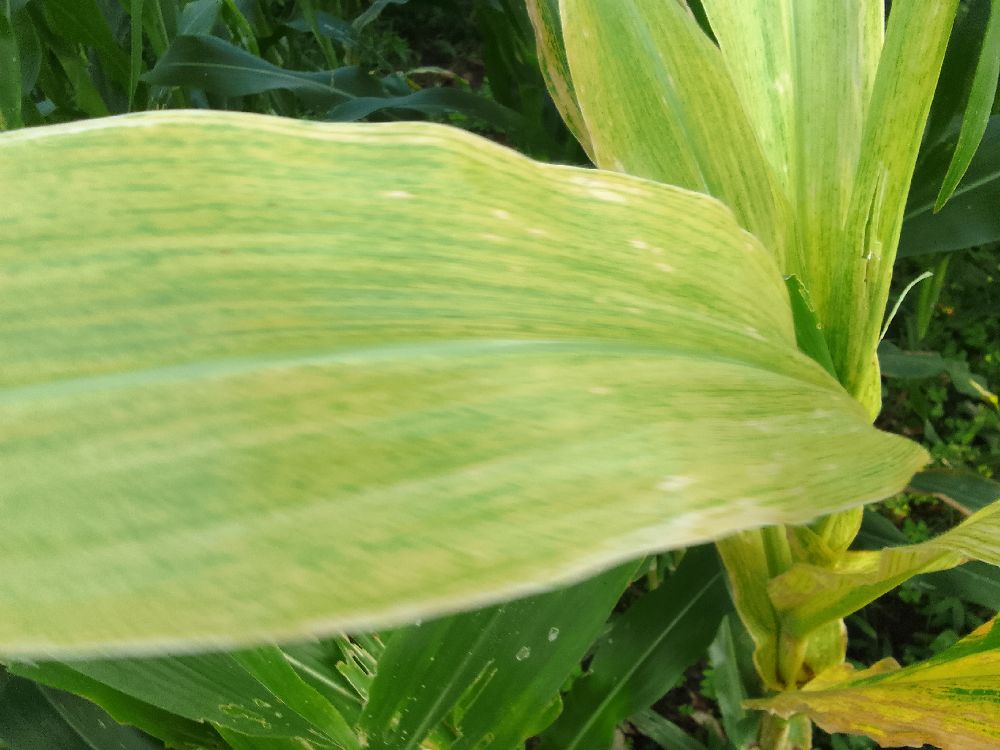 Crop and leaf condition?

maize, maize lethal necrosis
